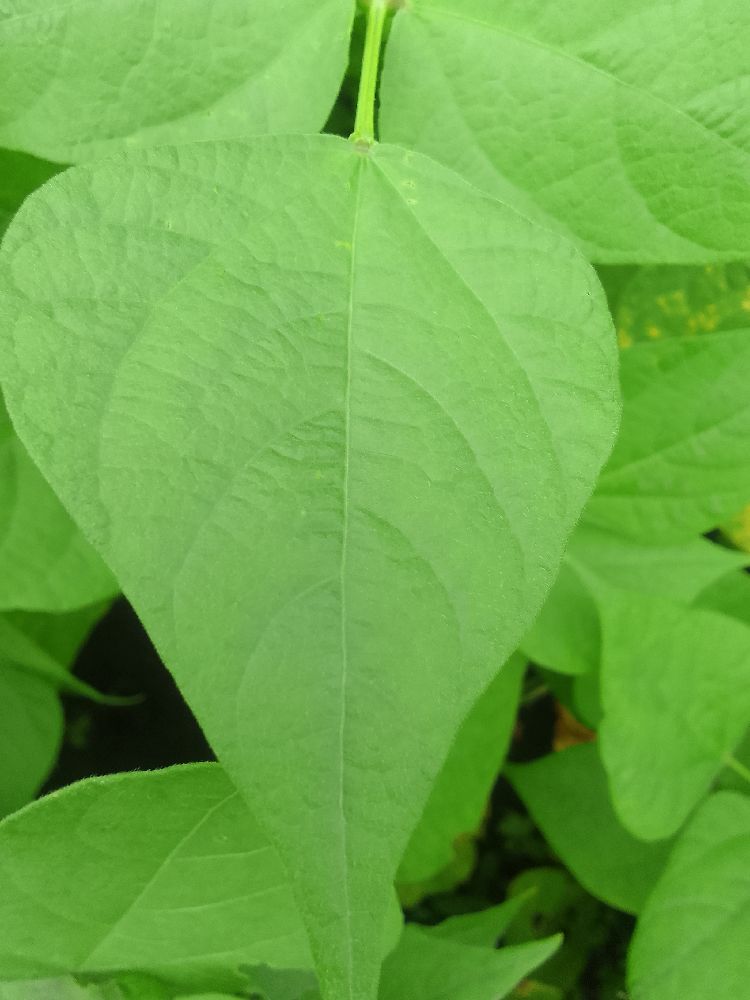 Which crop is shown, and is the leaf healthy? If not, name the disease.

common bean, healthy
